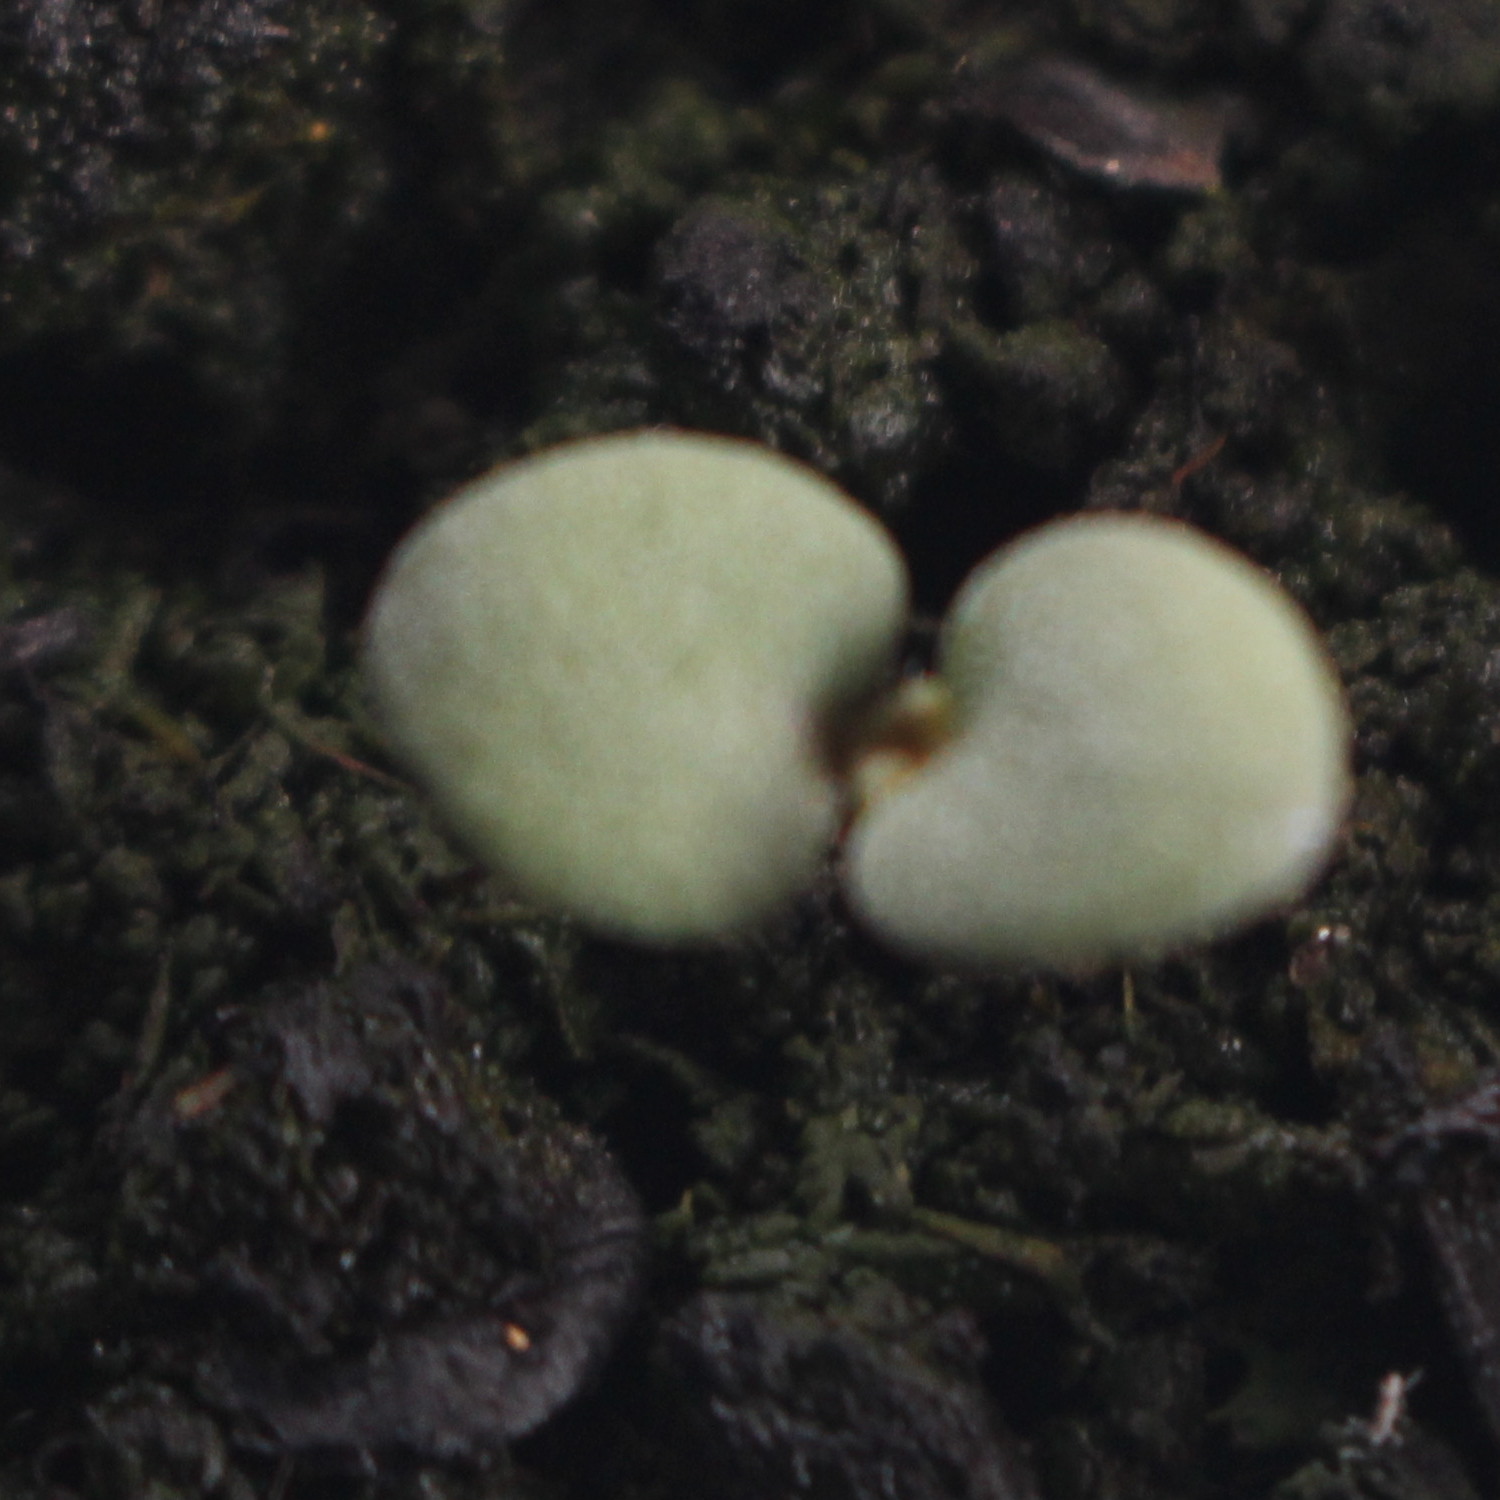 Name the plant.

Veronica persica
